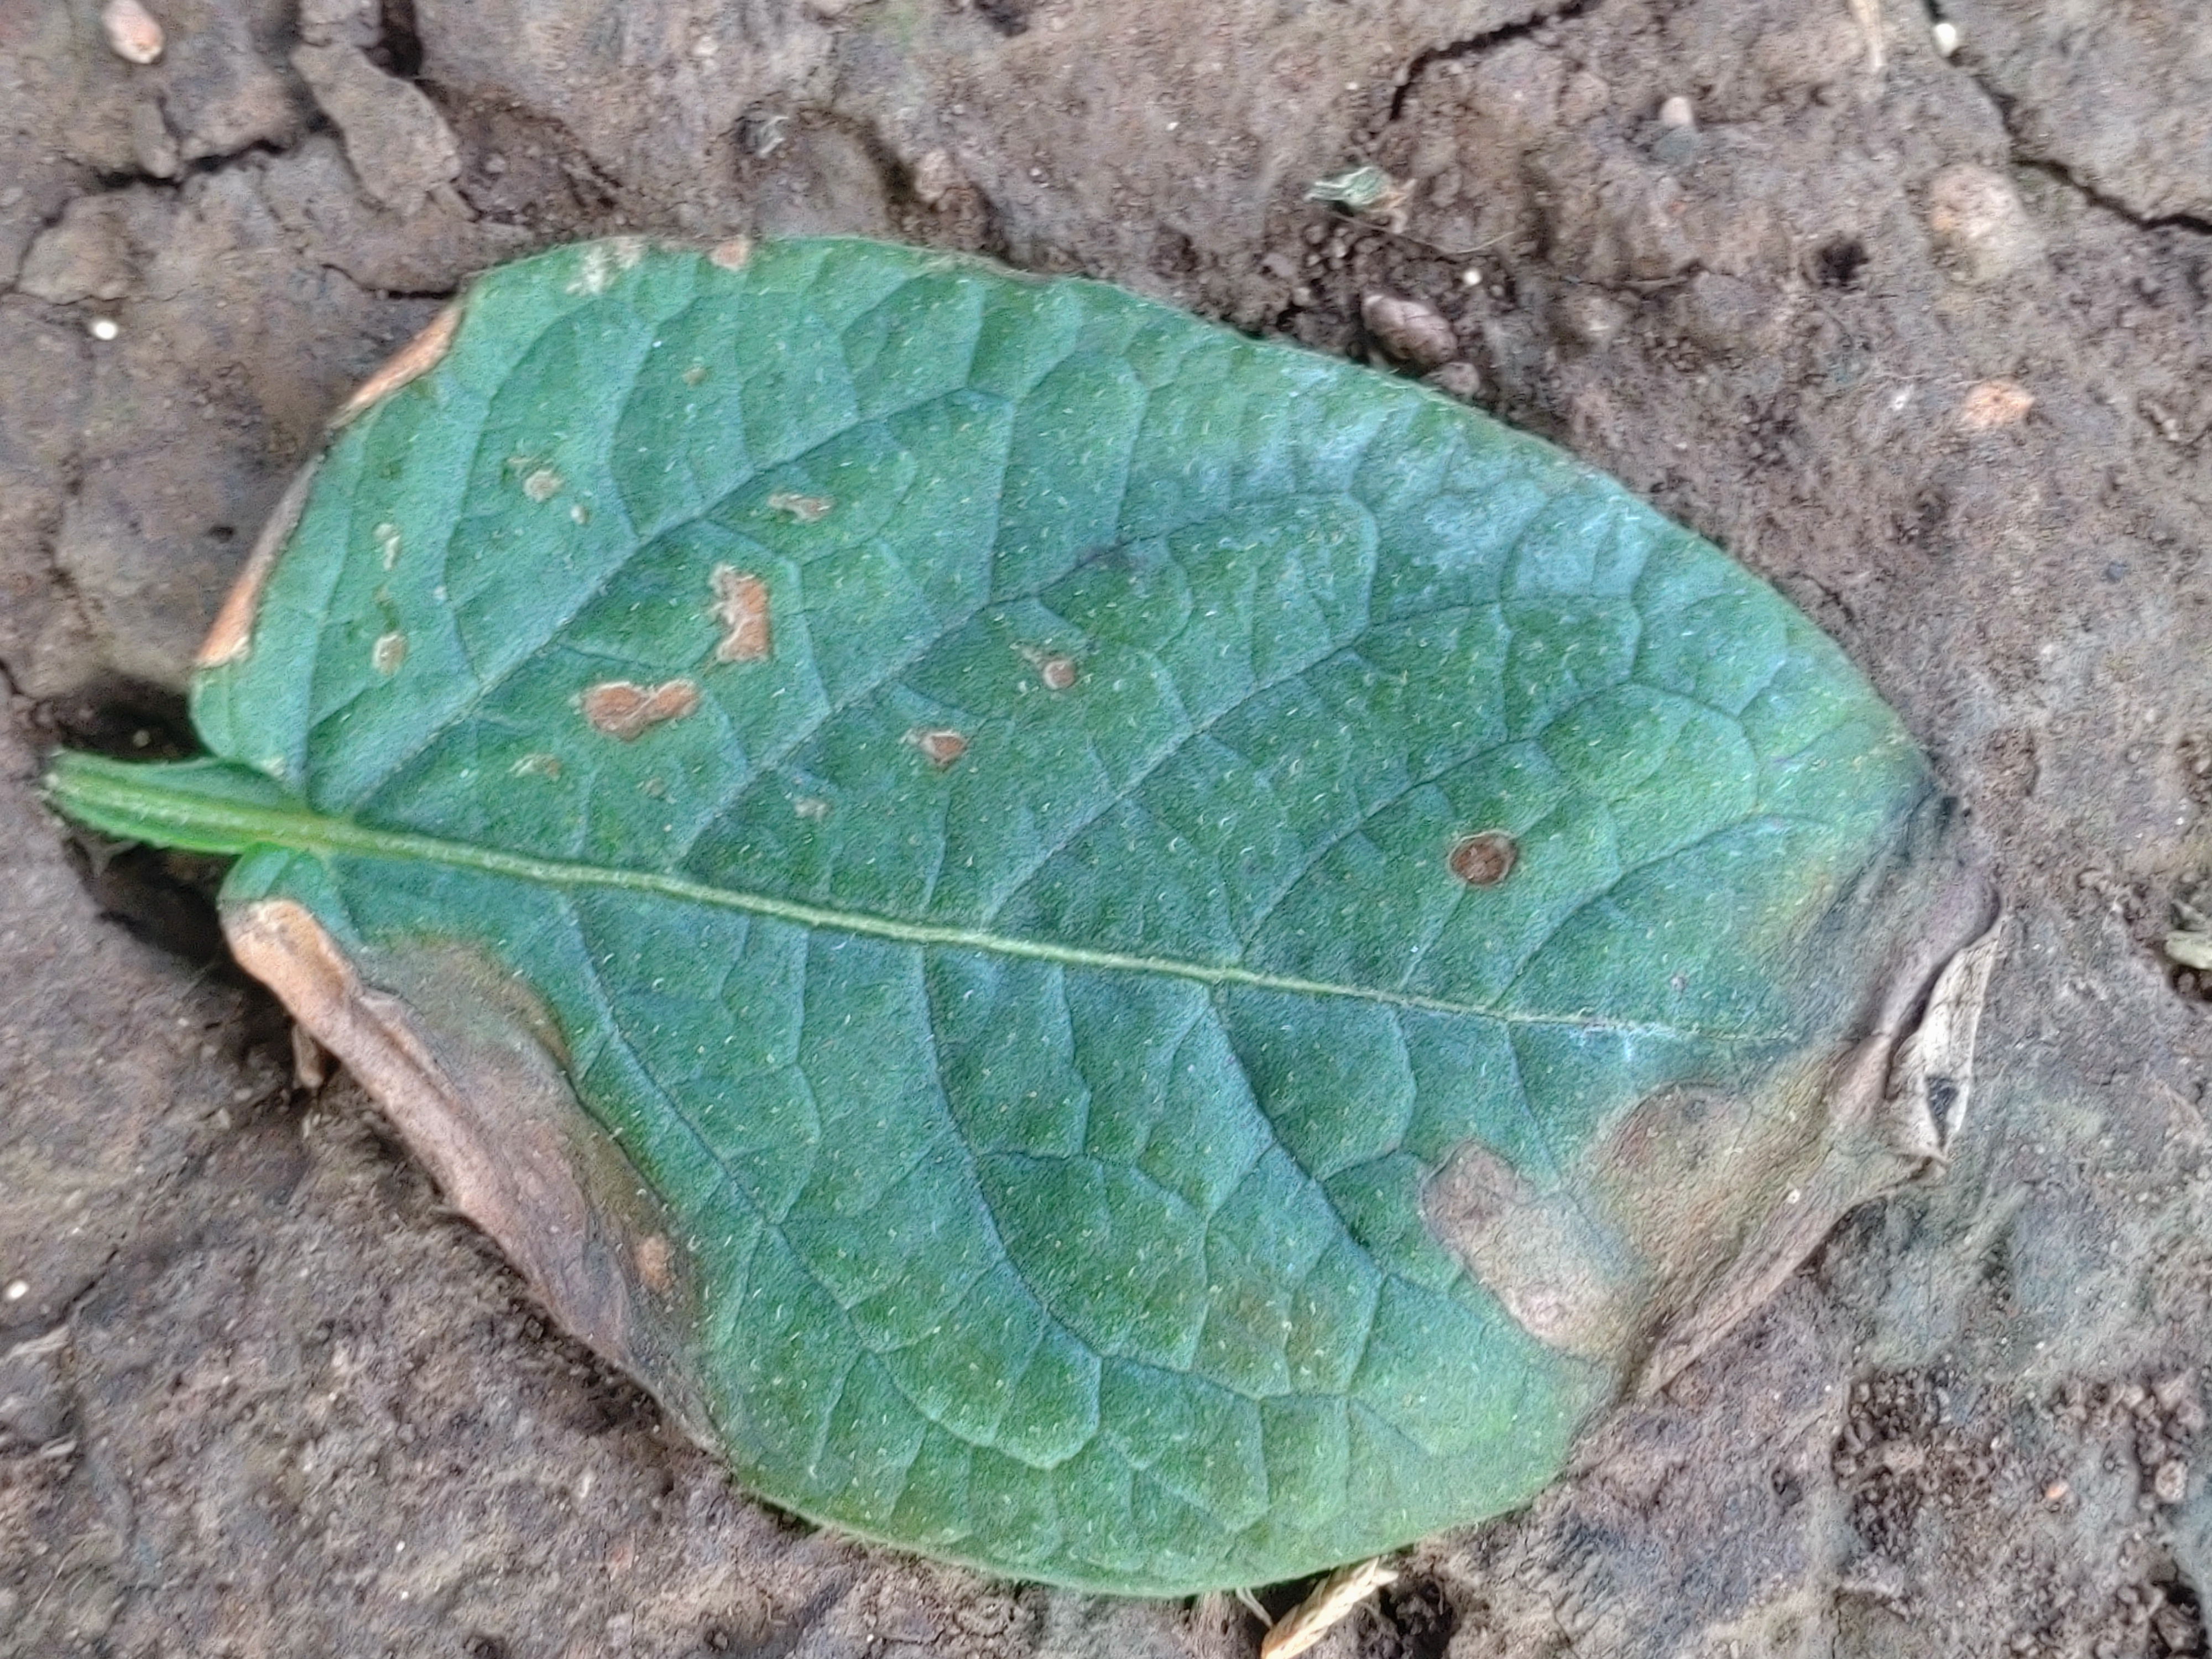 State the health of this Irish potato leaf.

early blight
